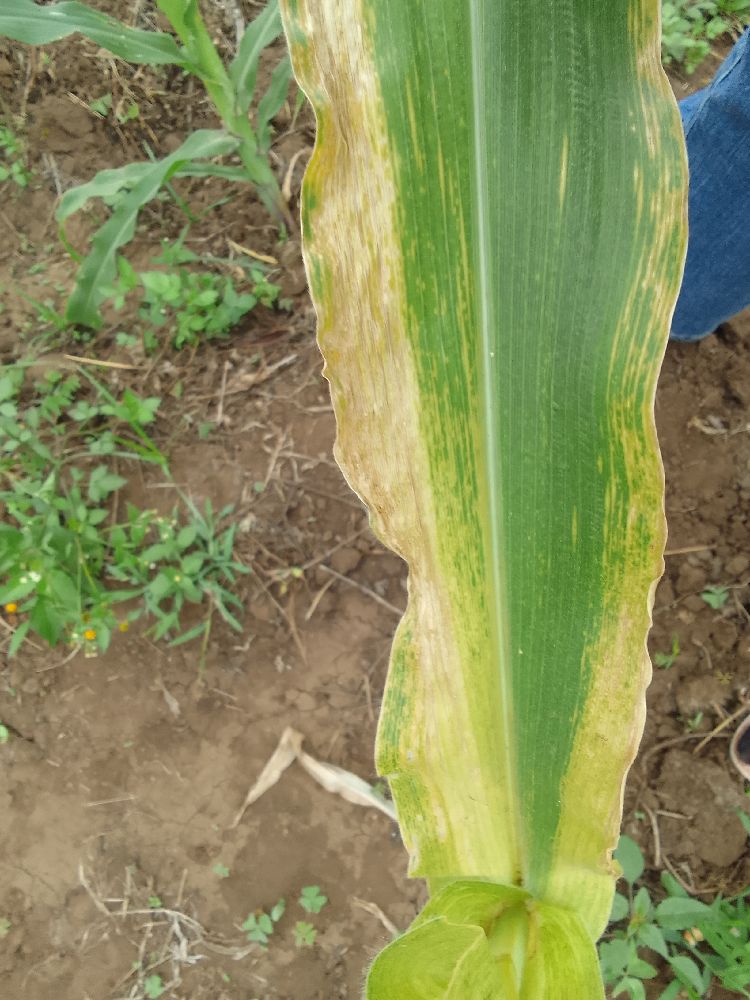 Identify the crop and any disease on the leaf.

maize, maize lethal necrosis
